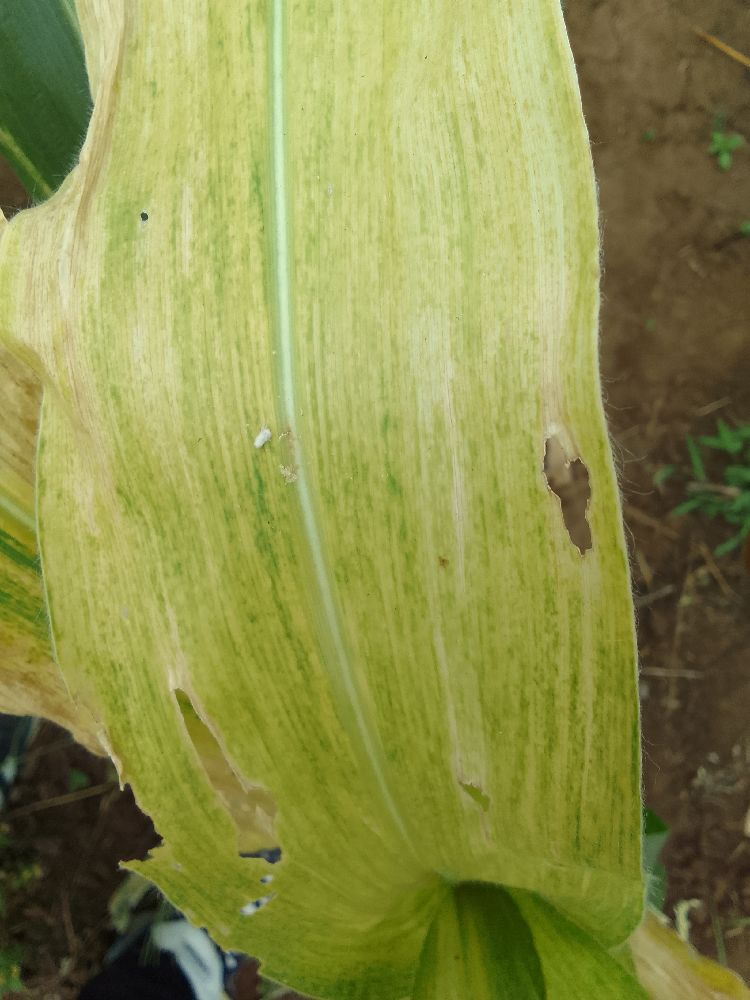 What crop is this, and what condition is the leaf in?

maize, maize lethal necrosis
